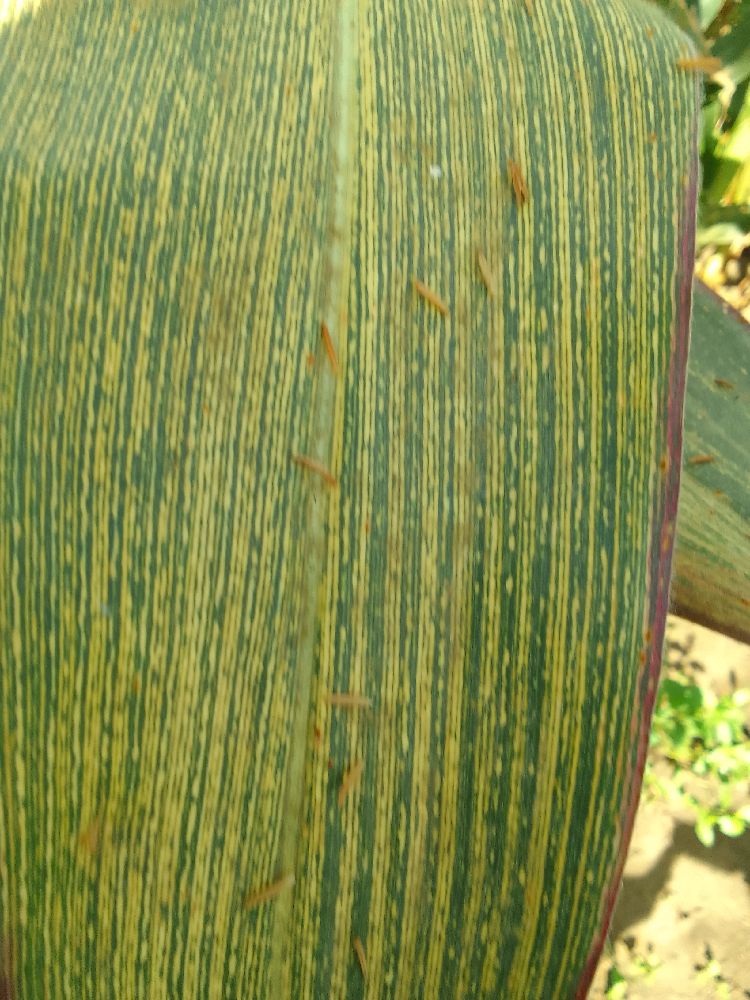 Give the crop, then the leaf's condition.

maize, maize streak virus
